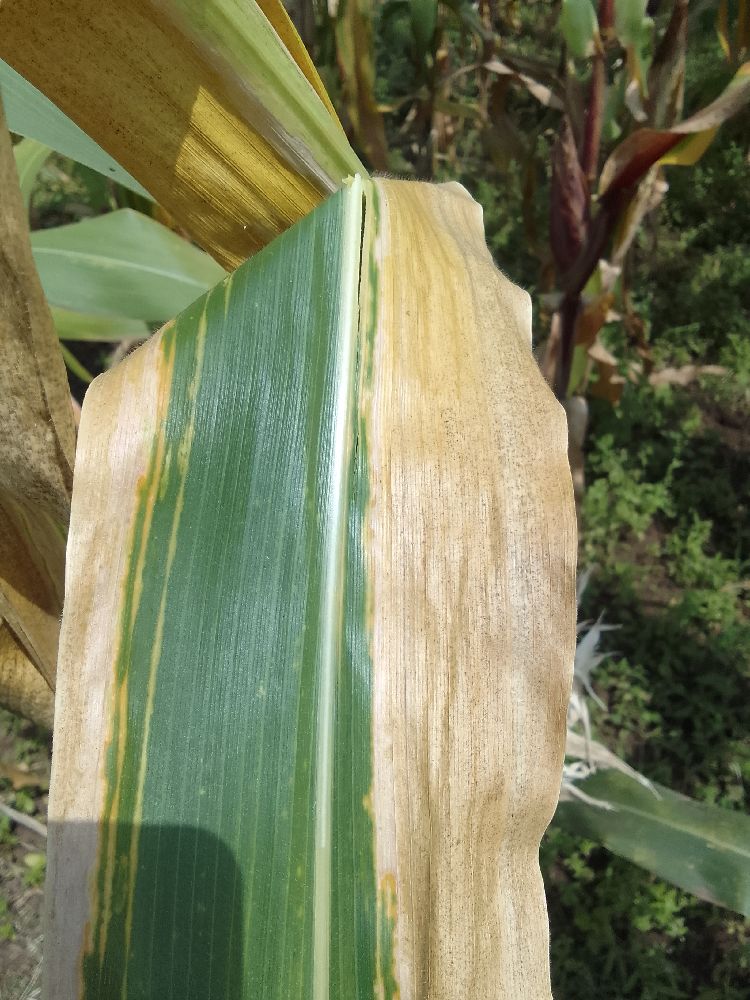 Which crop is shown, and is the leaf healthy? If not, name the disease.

maize, maize lethal necrosis
